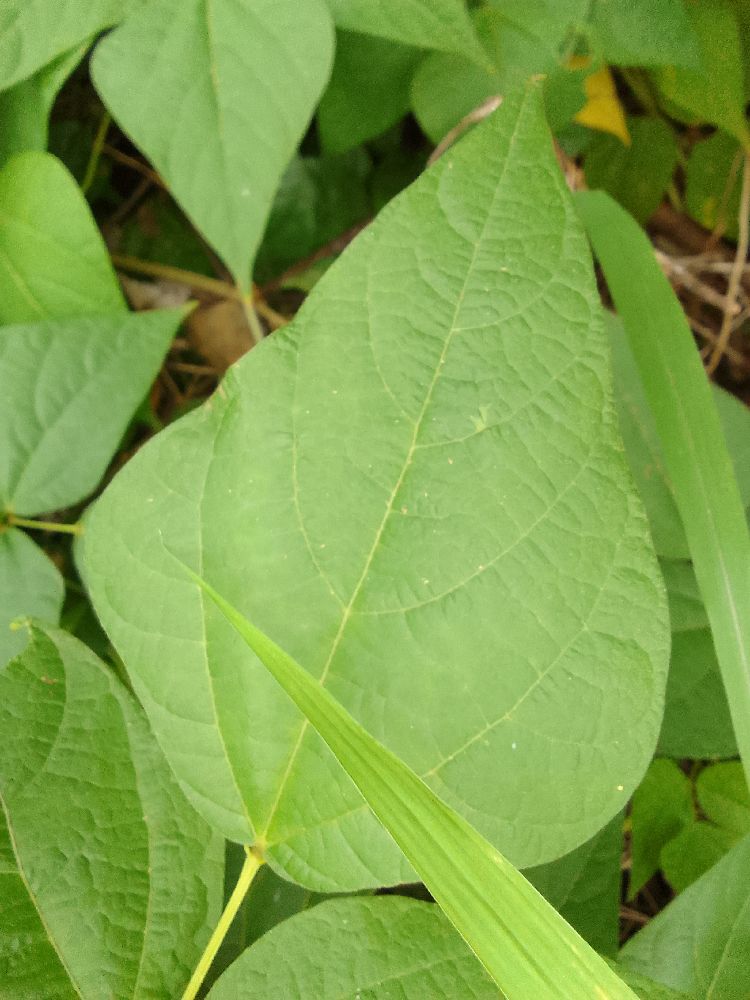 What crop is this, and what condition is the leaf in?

common bean, healthy
